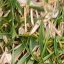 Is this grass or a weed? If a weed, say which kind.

grass
